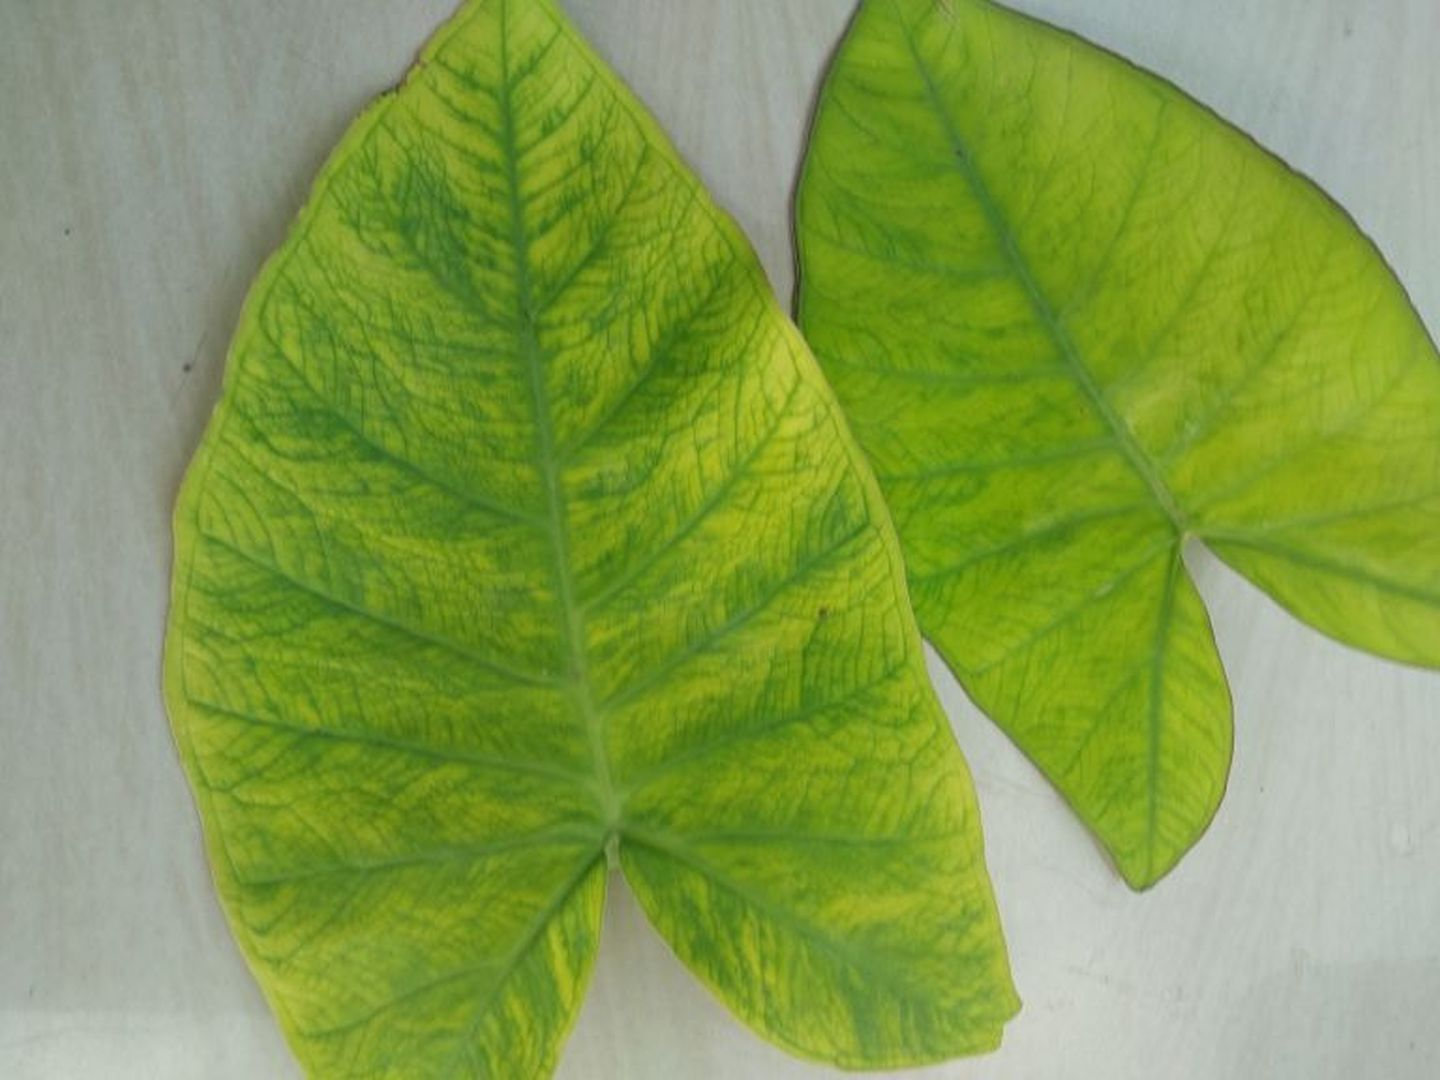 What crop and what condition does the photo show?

taro, mosaic
